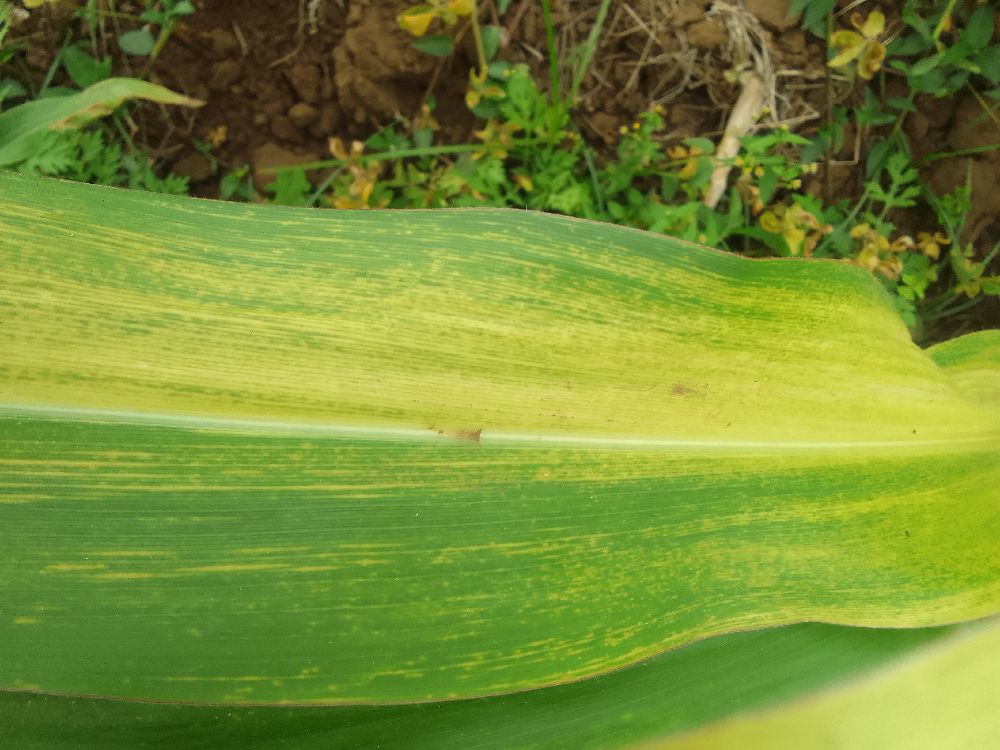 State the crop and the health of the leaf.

maize, maize lethal necrosis
